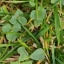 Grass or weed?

unstructured weed
